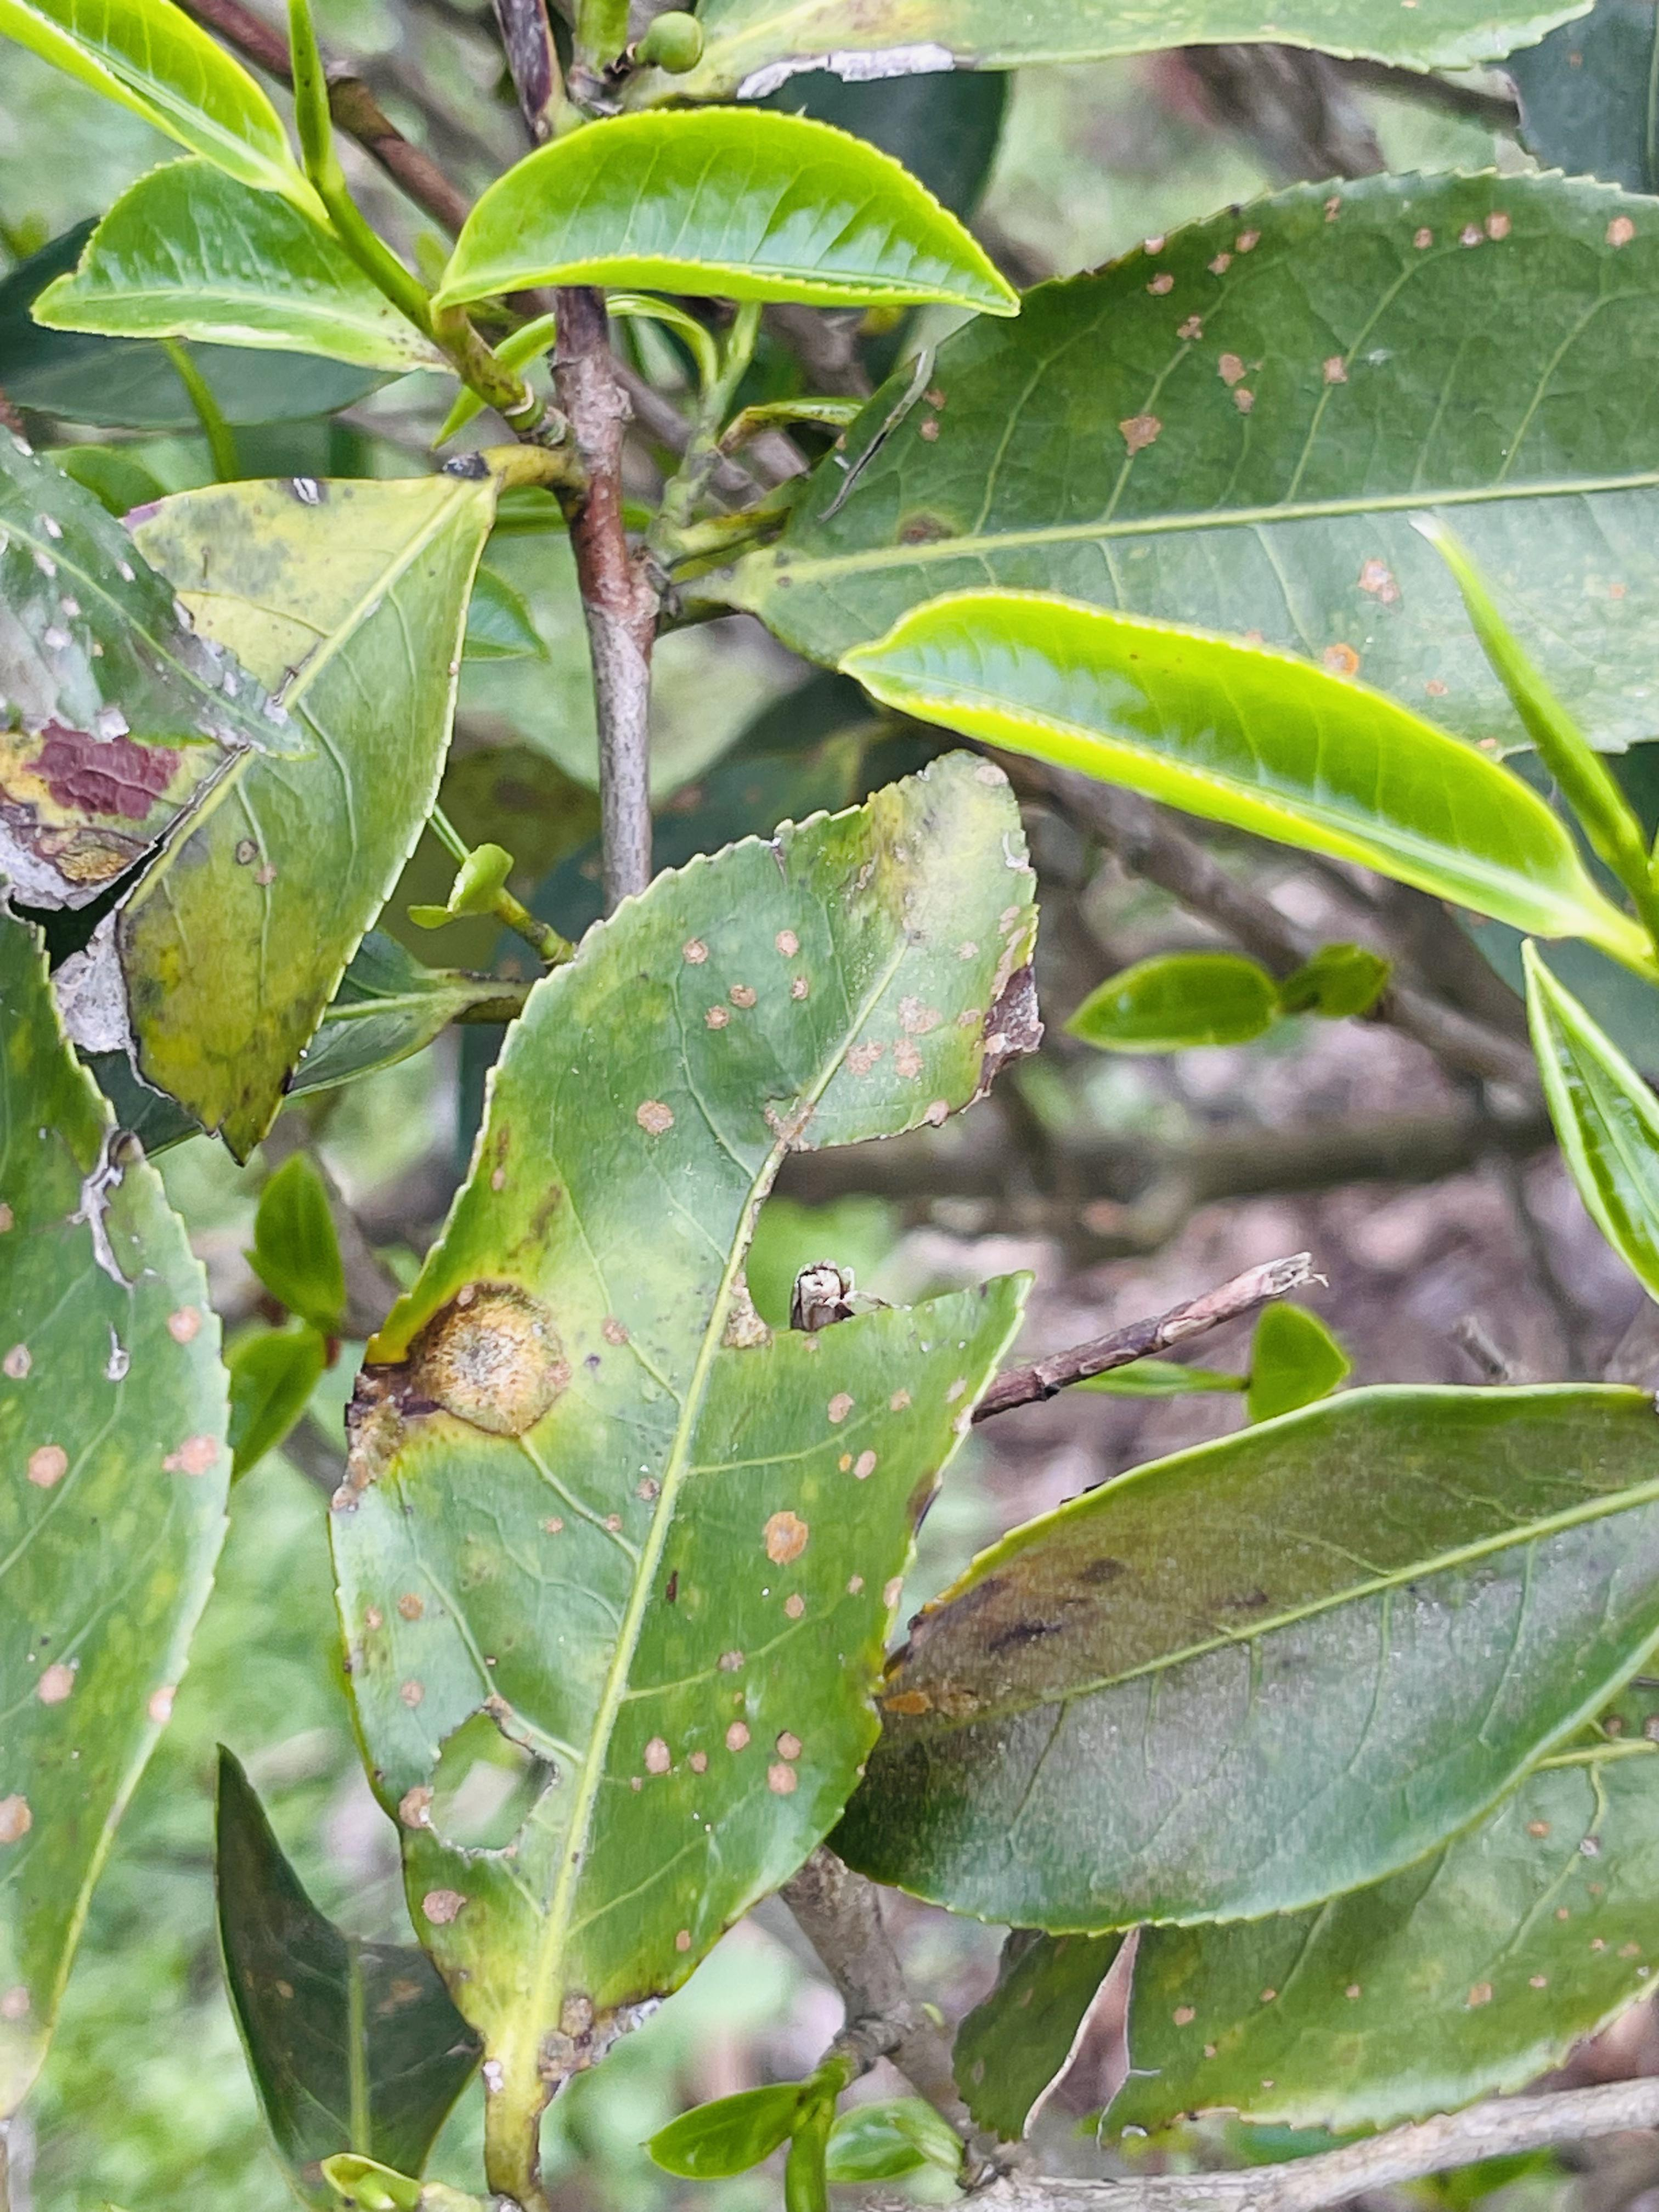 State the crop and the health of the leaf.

tea, red rust
